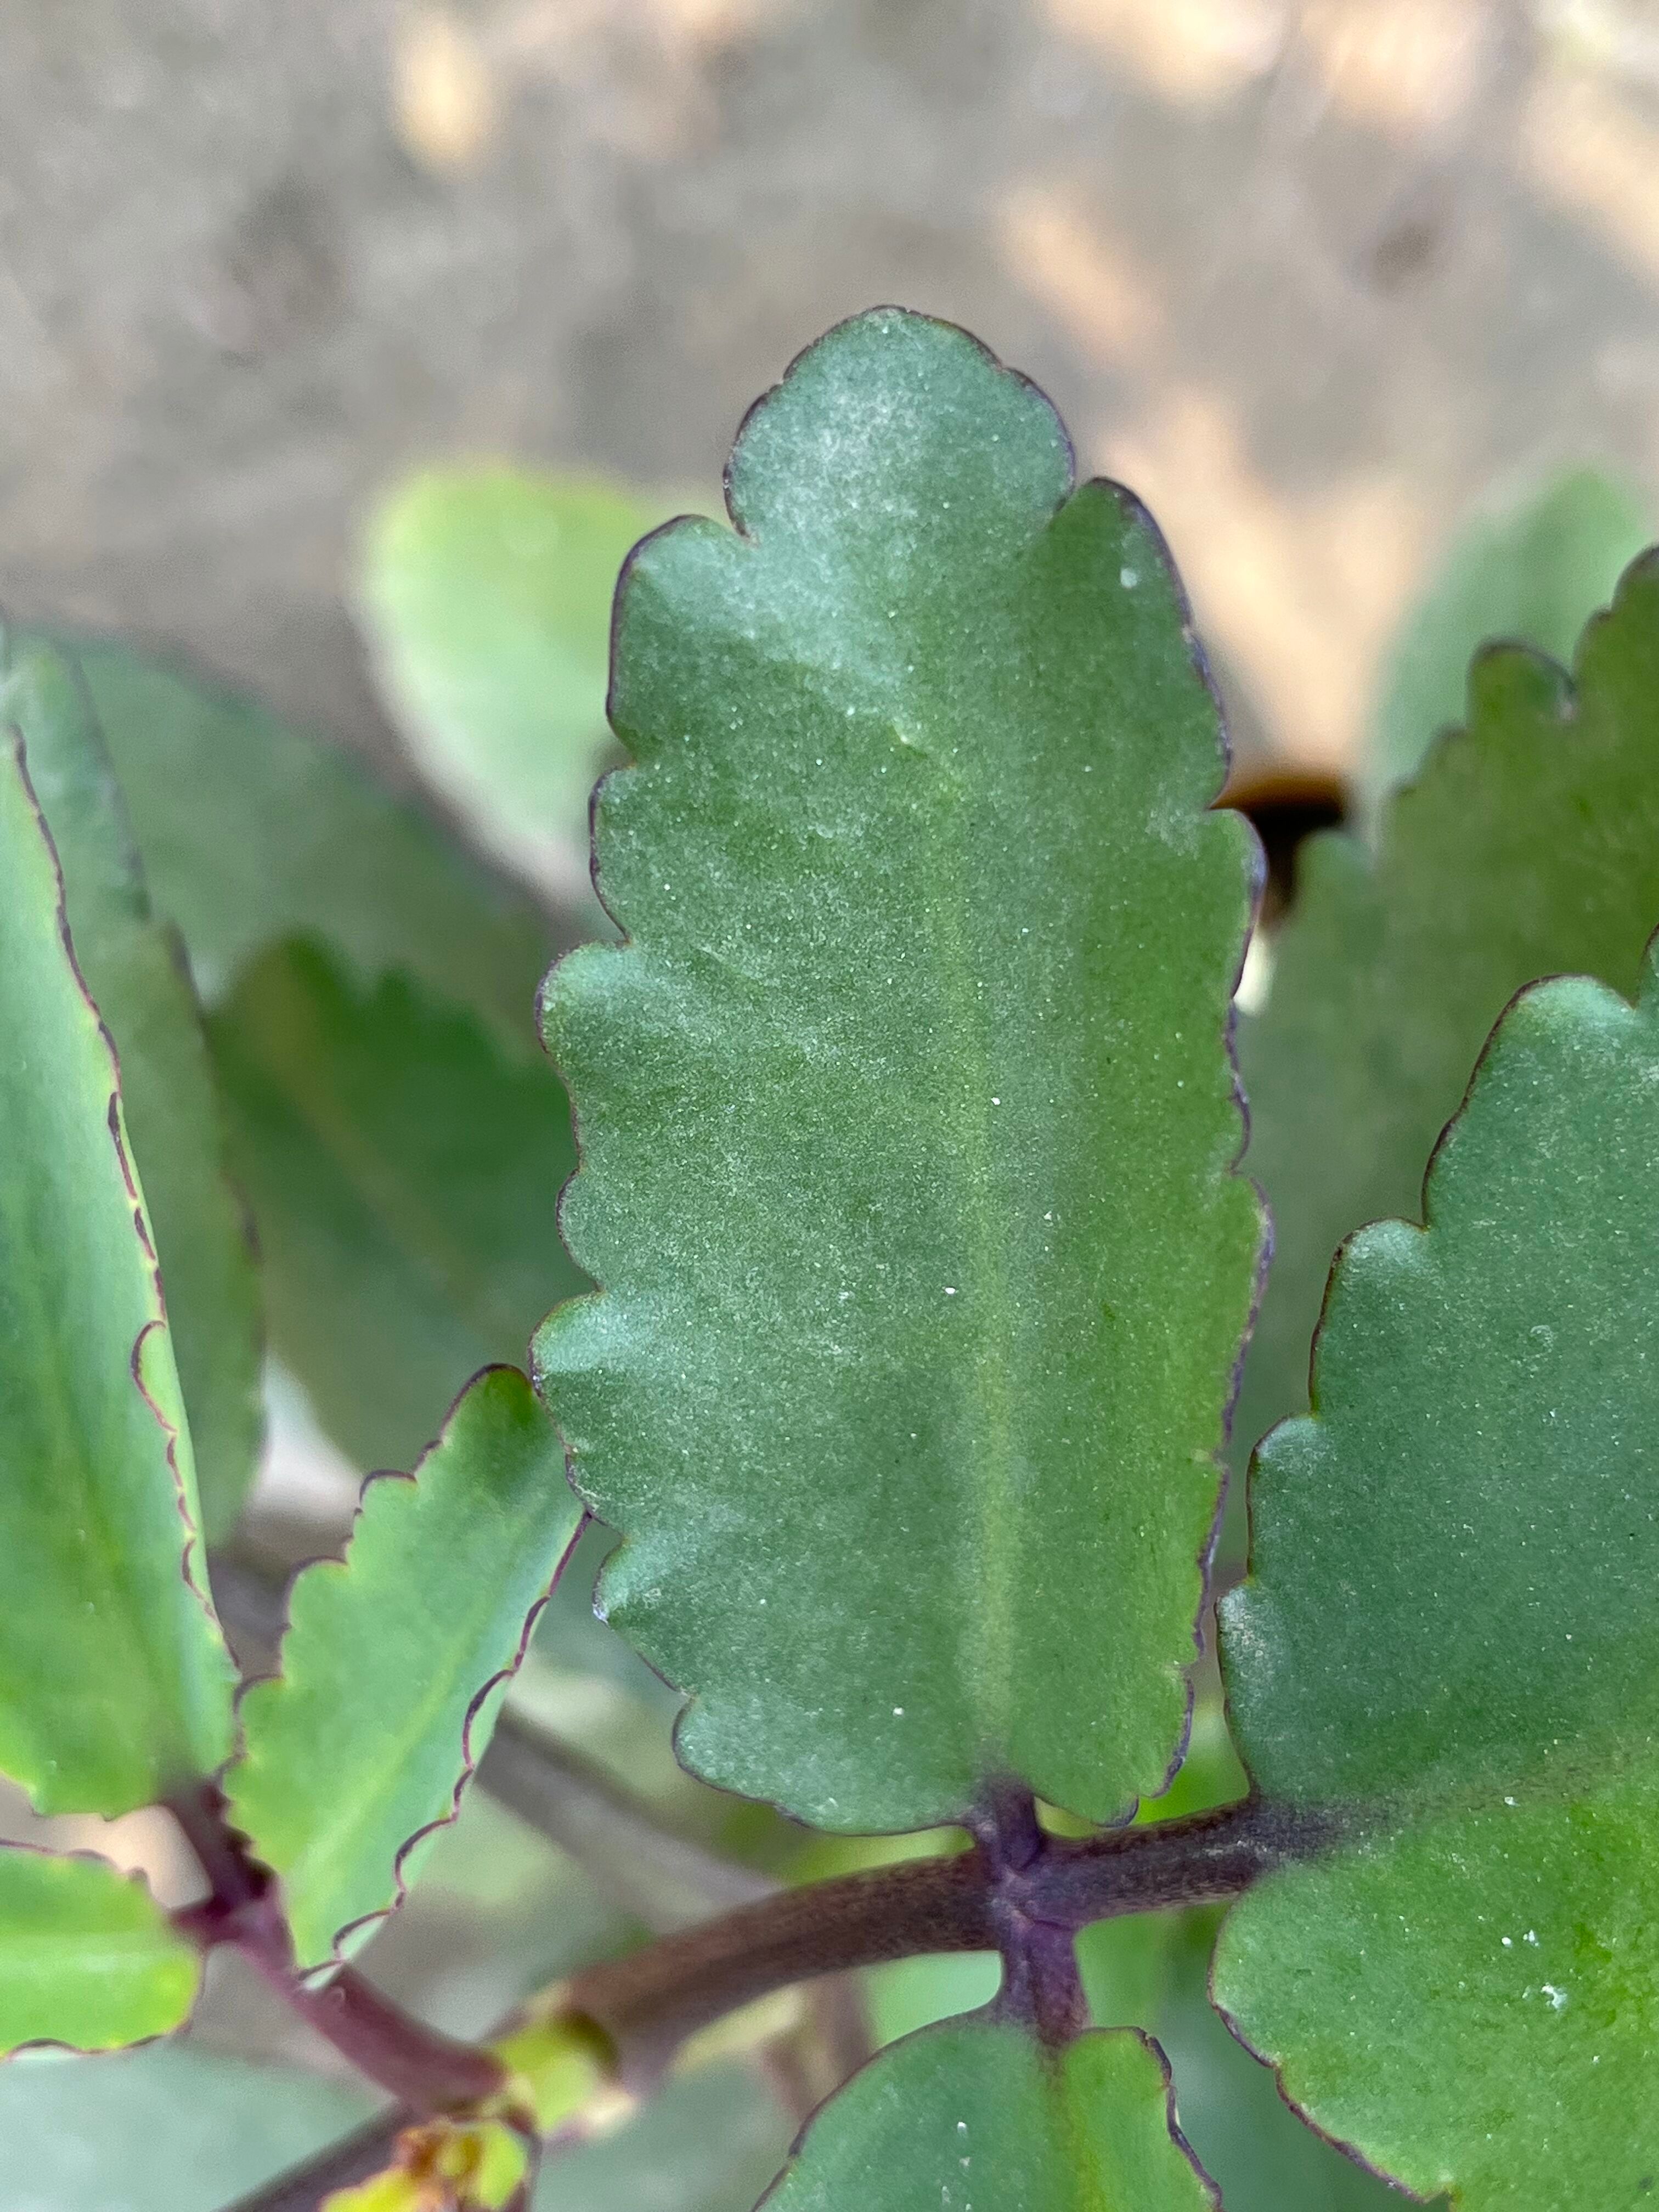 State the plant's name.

pathorkuci
